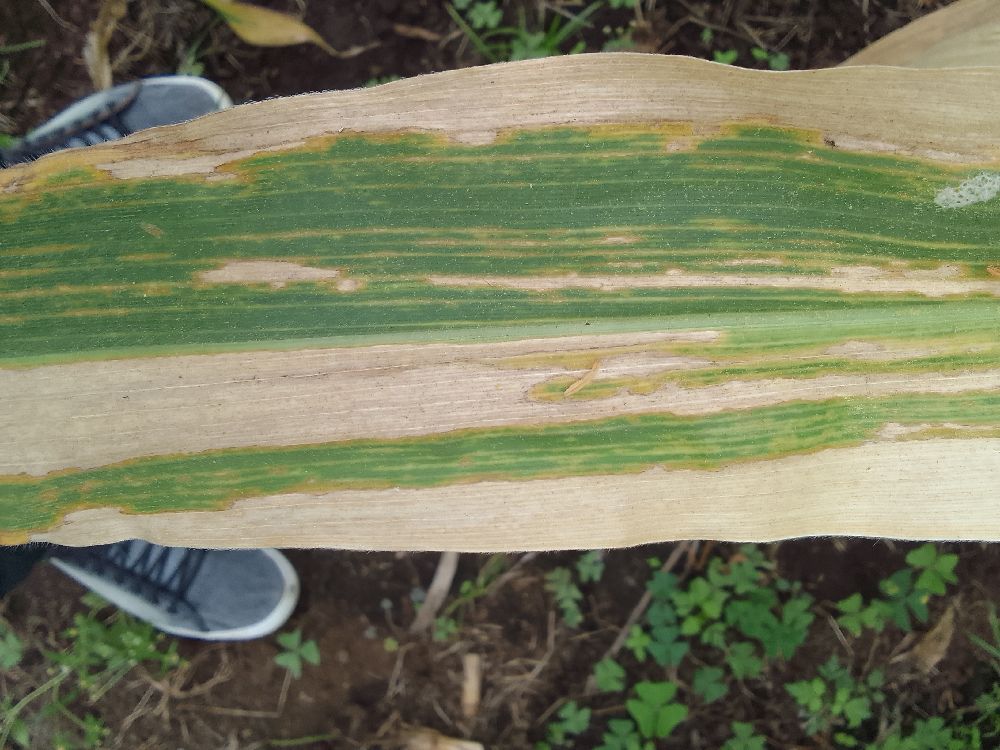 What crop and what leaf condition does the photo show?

maize, maize lethal necrosis
